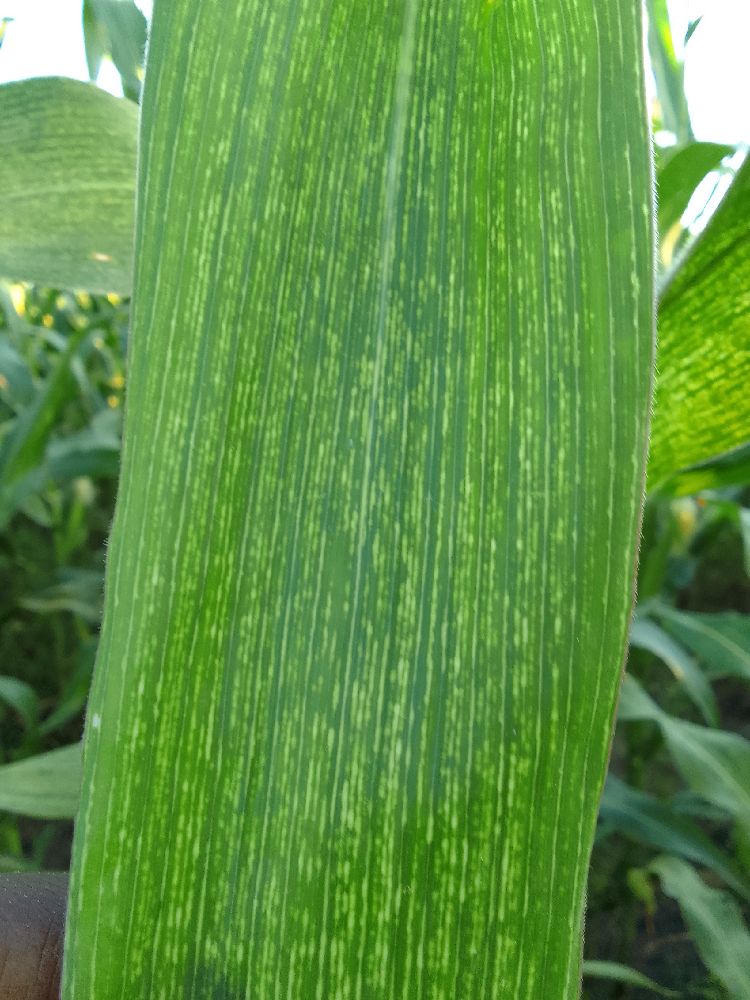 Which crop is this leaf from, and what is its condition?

maize, maize streak virus
